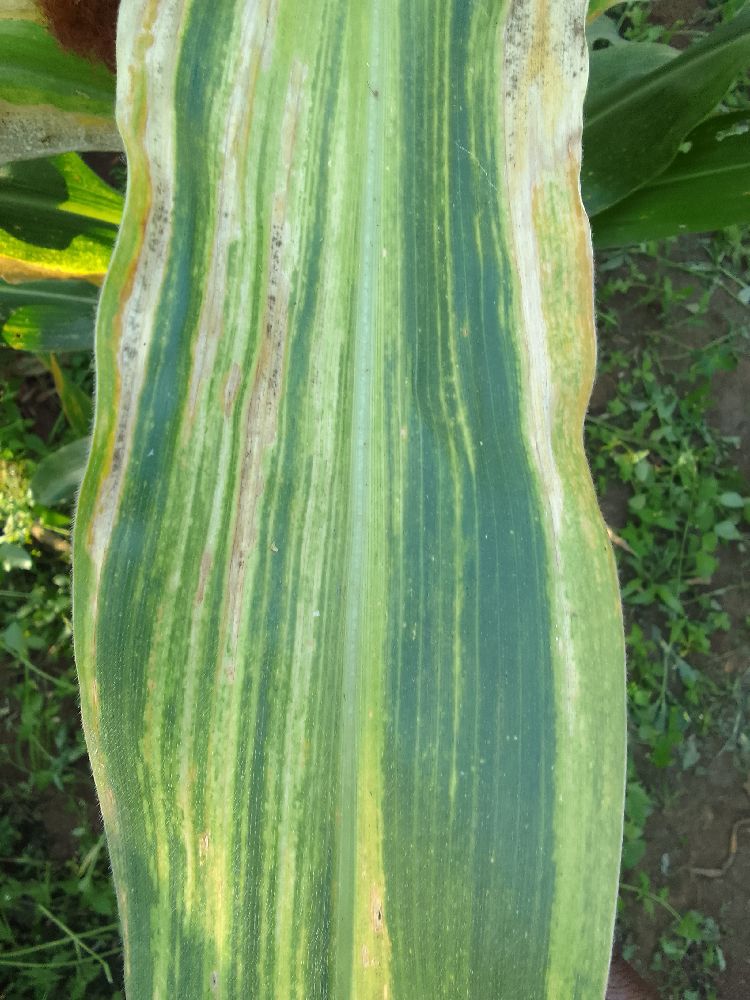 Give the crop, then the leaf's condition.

maize, maize lethal necrosis
